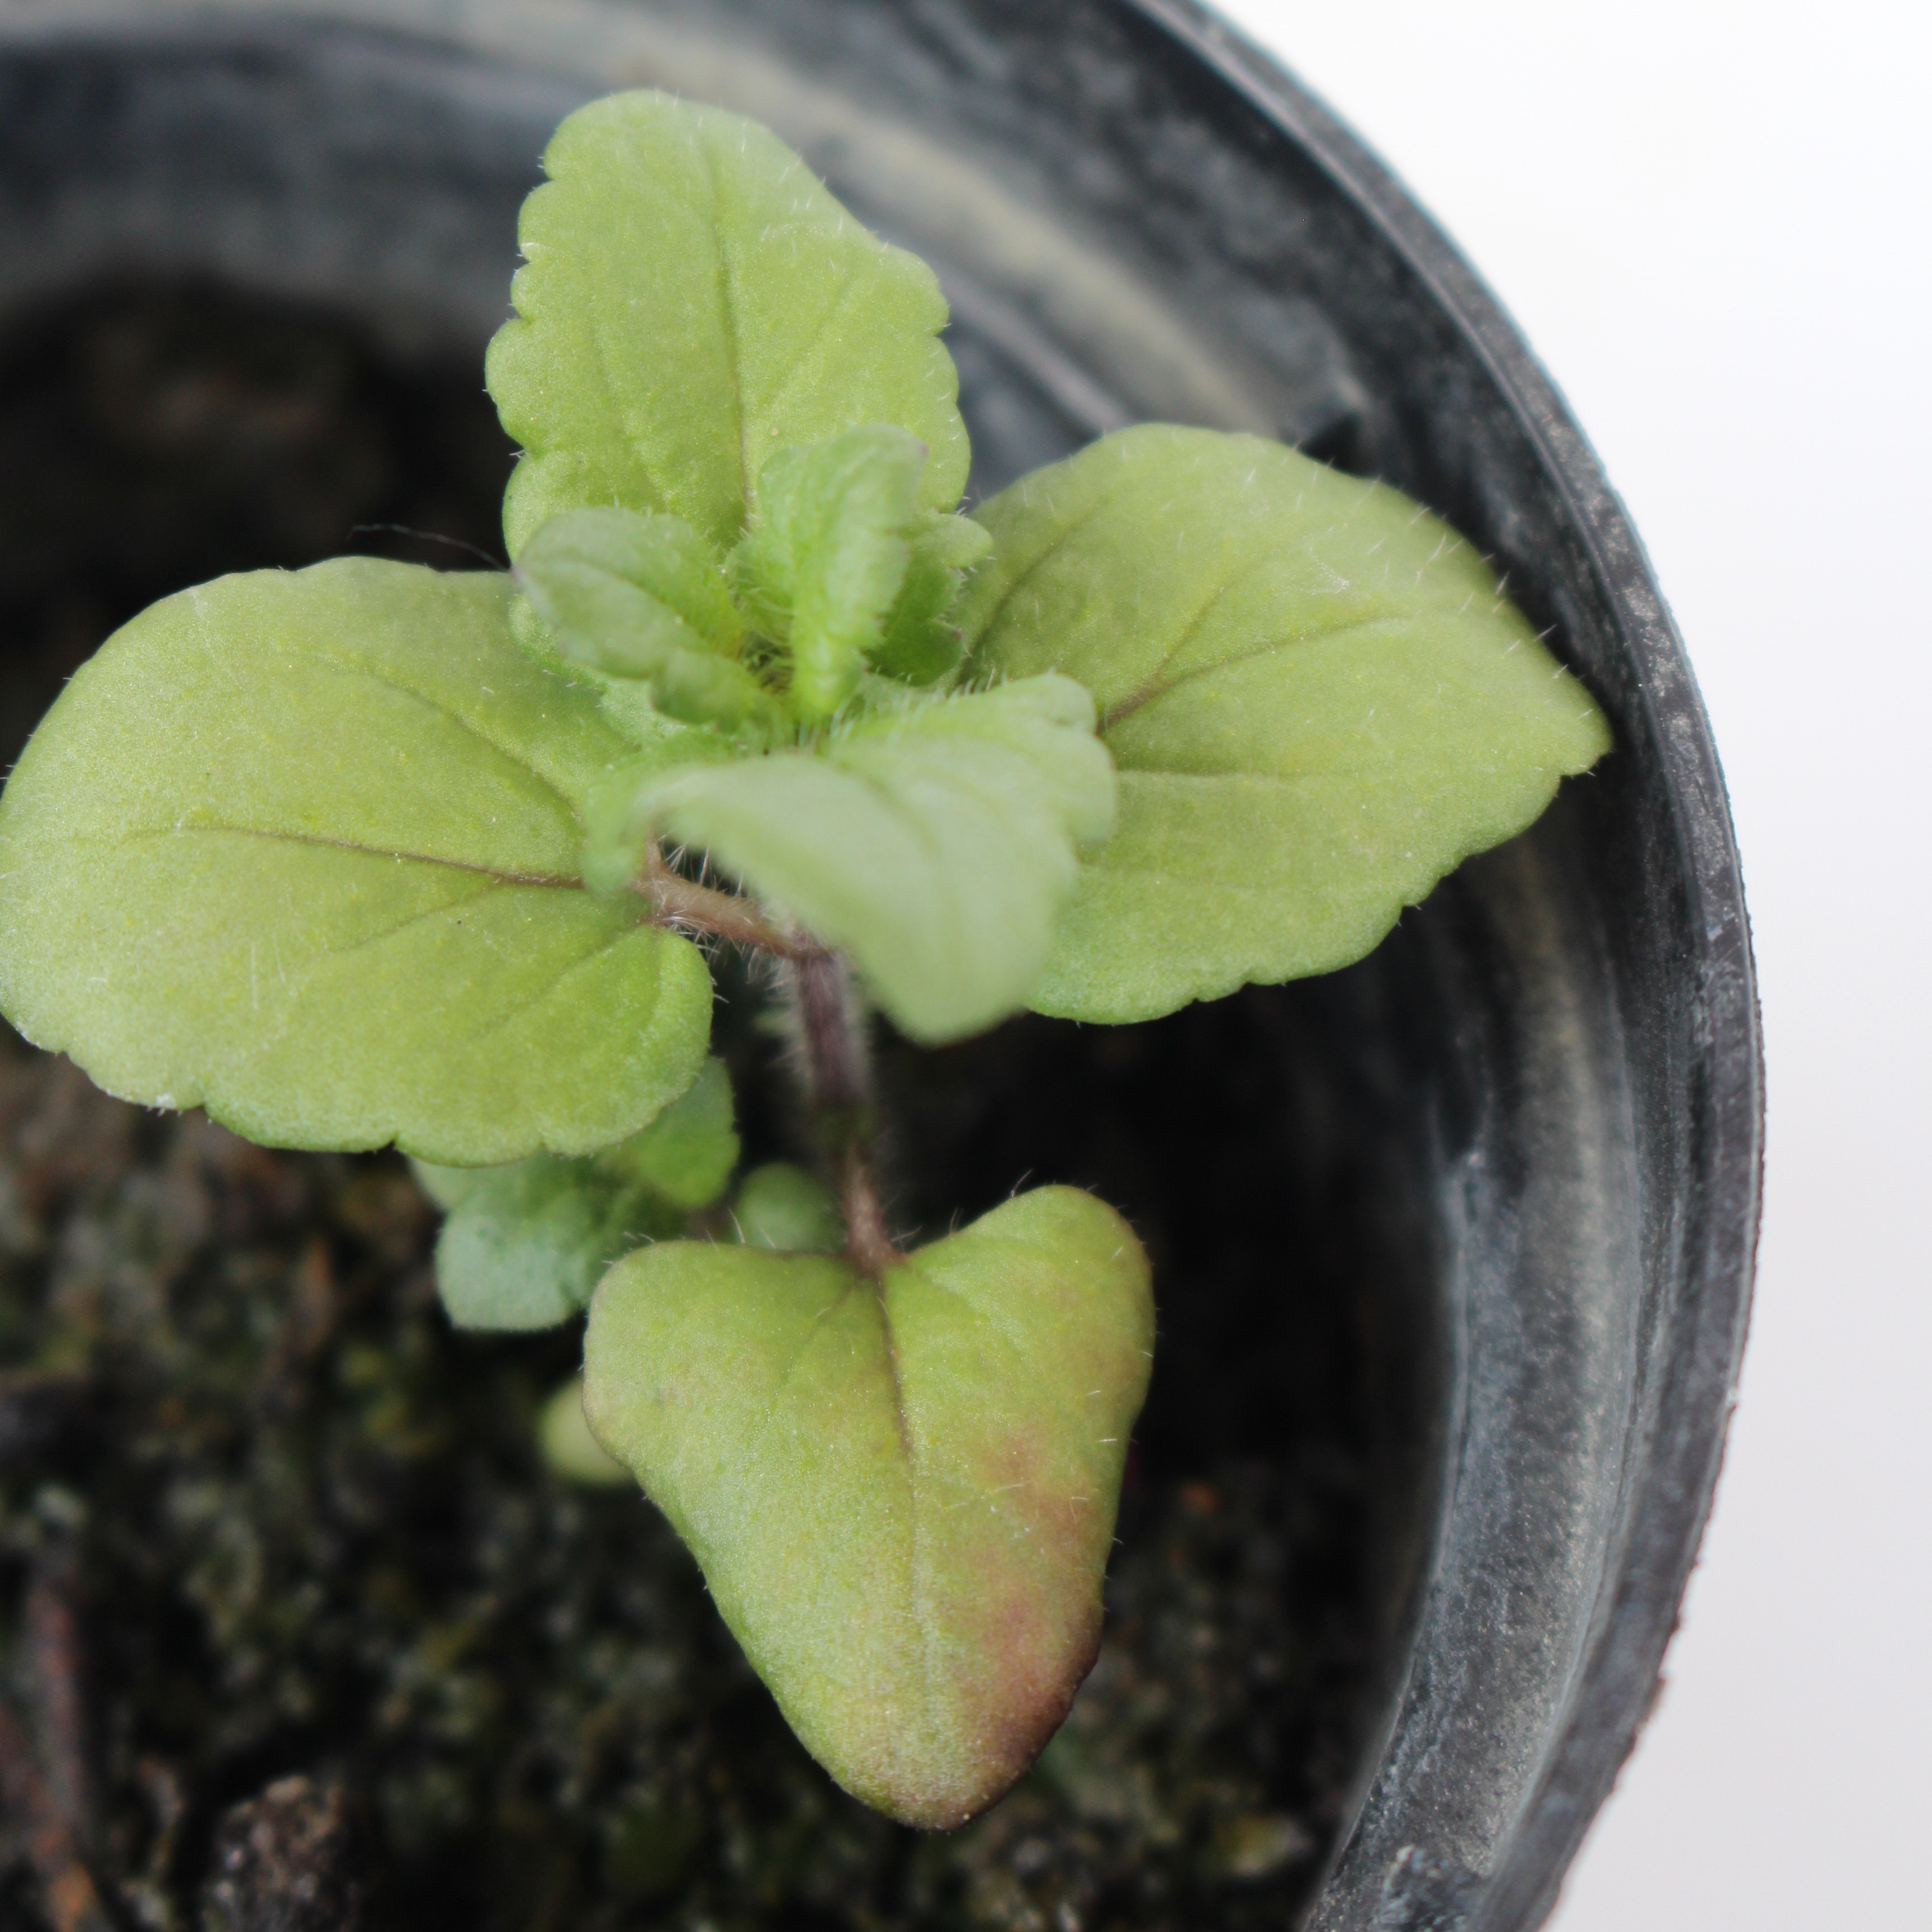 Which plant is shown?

Veronica persica
